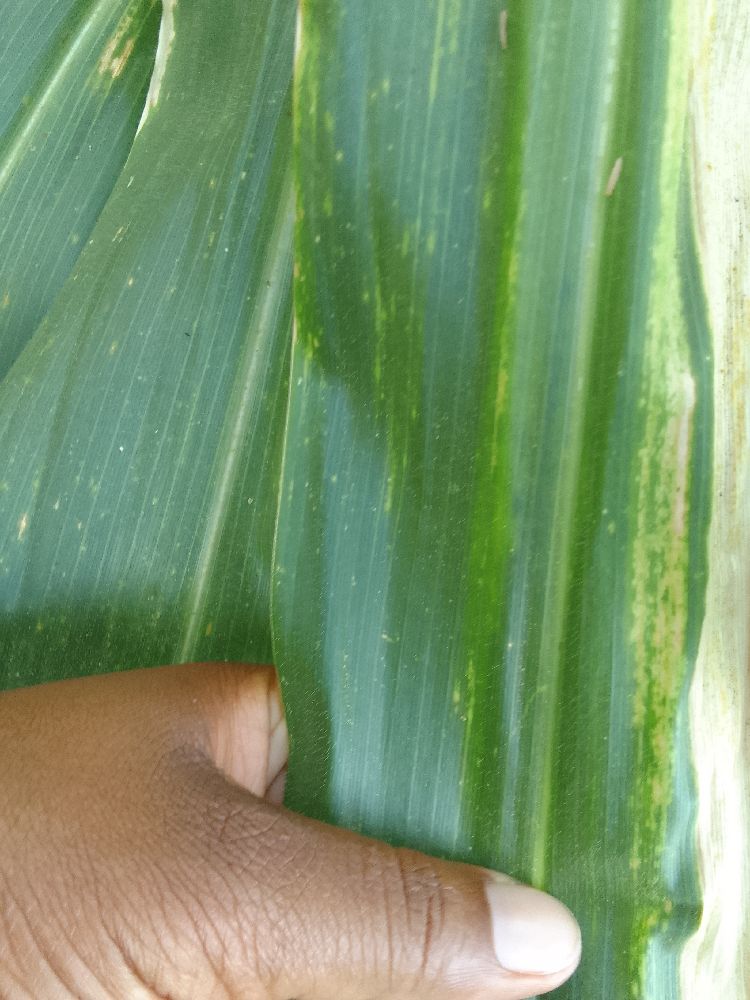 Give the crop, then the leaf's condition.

maize, maize lethal necrosis
